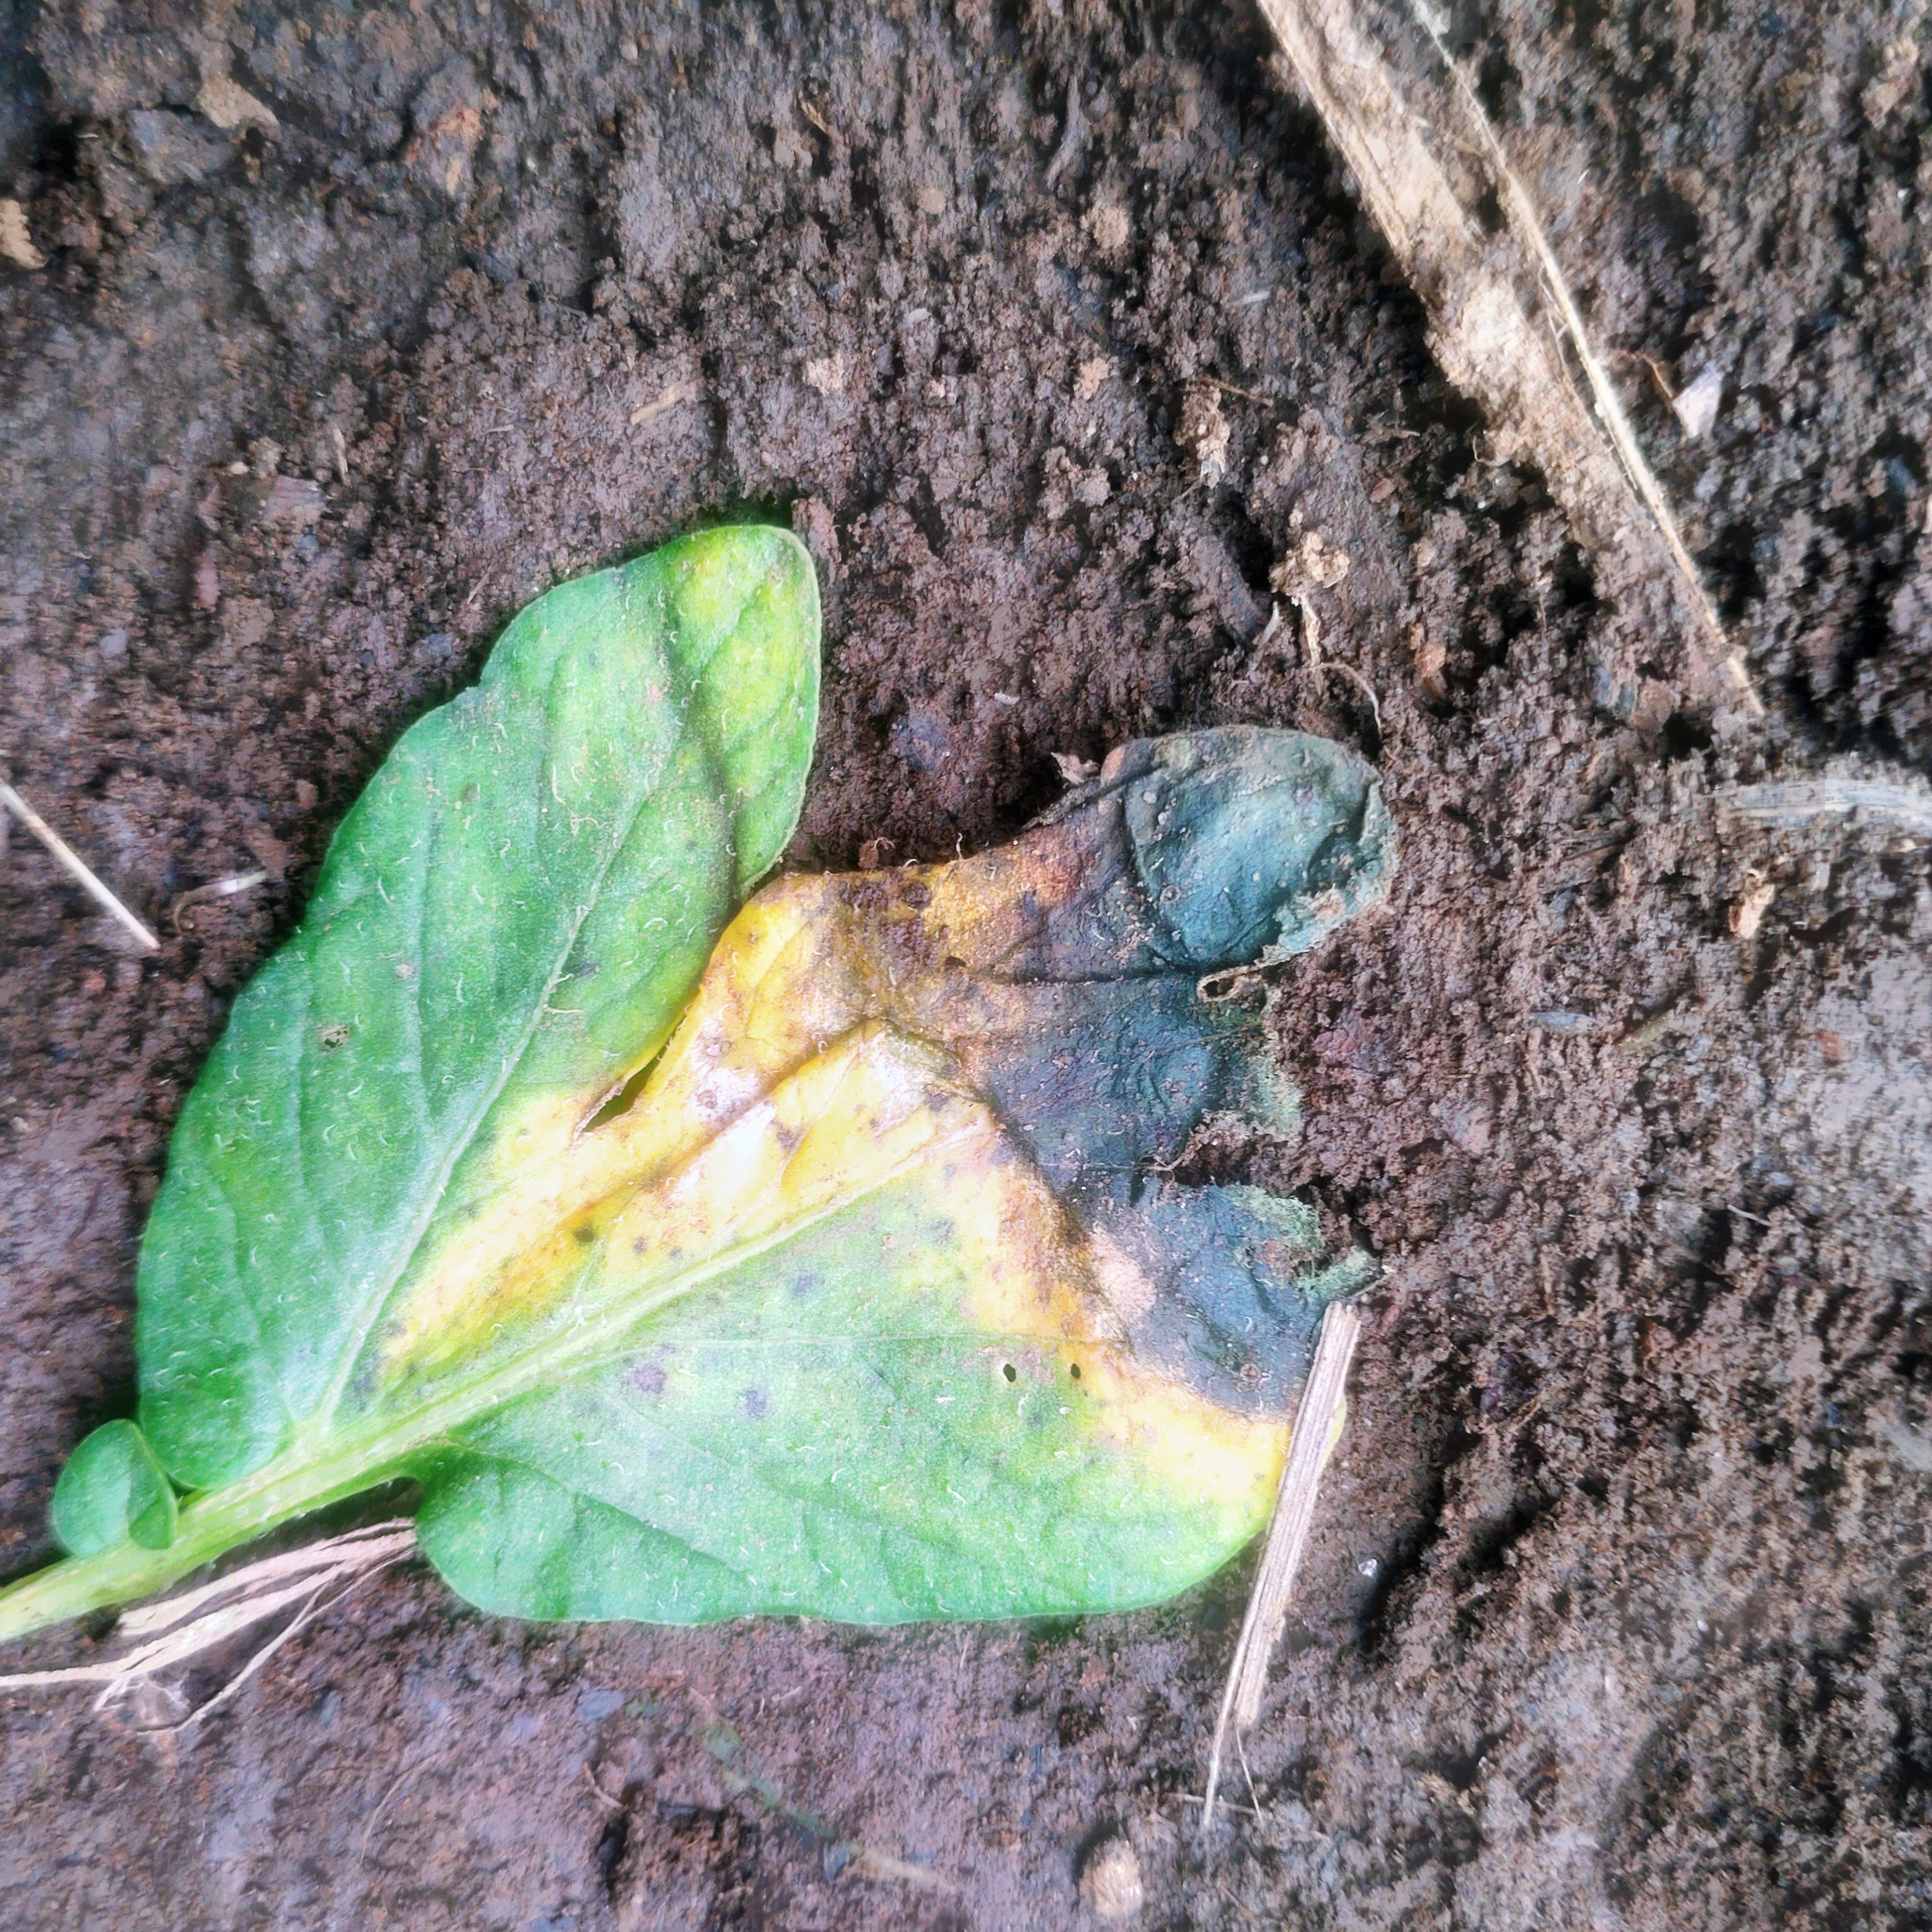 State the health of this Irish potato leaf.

late blight
